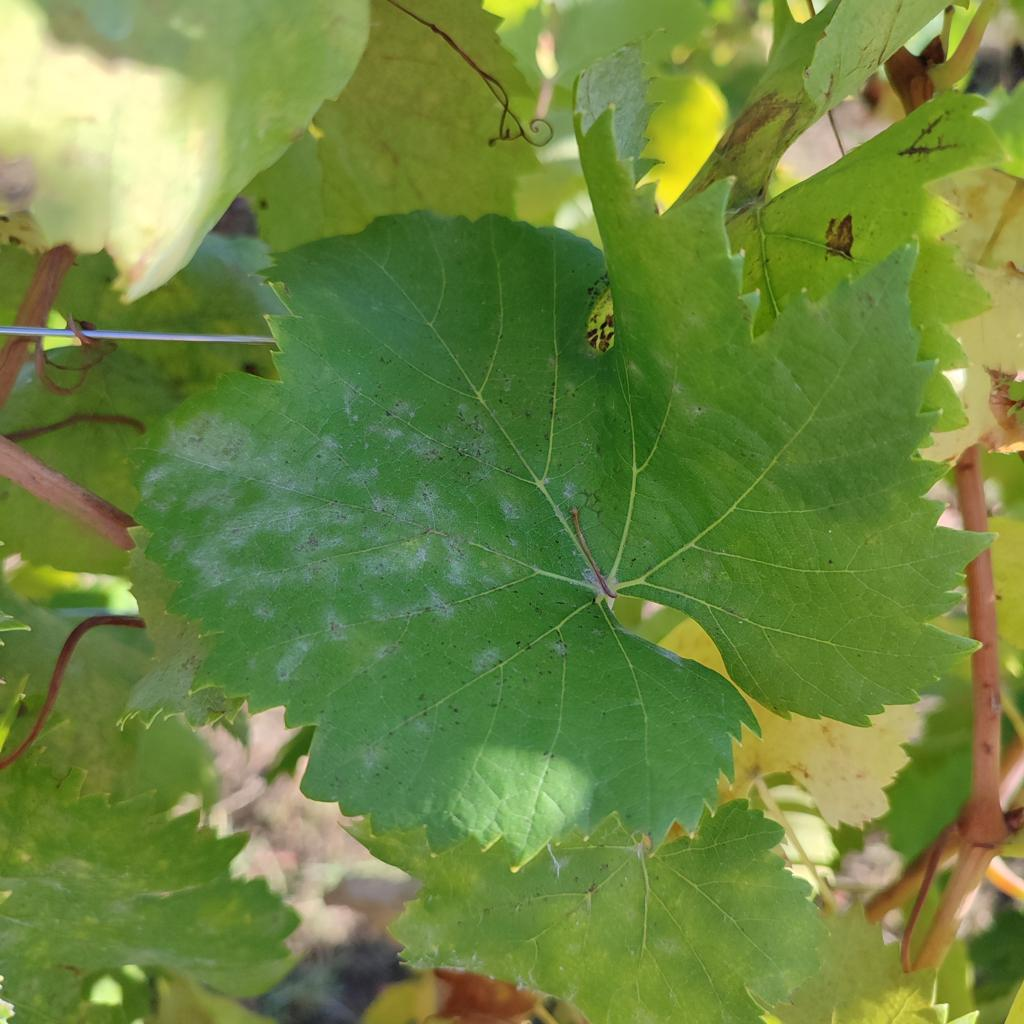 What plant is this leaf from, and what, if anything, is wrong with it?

grapevine, powdery mildew
